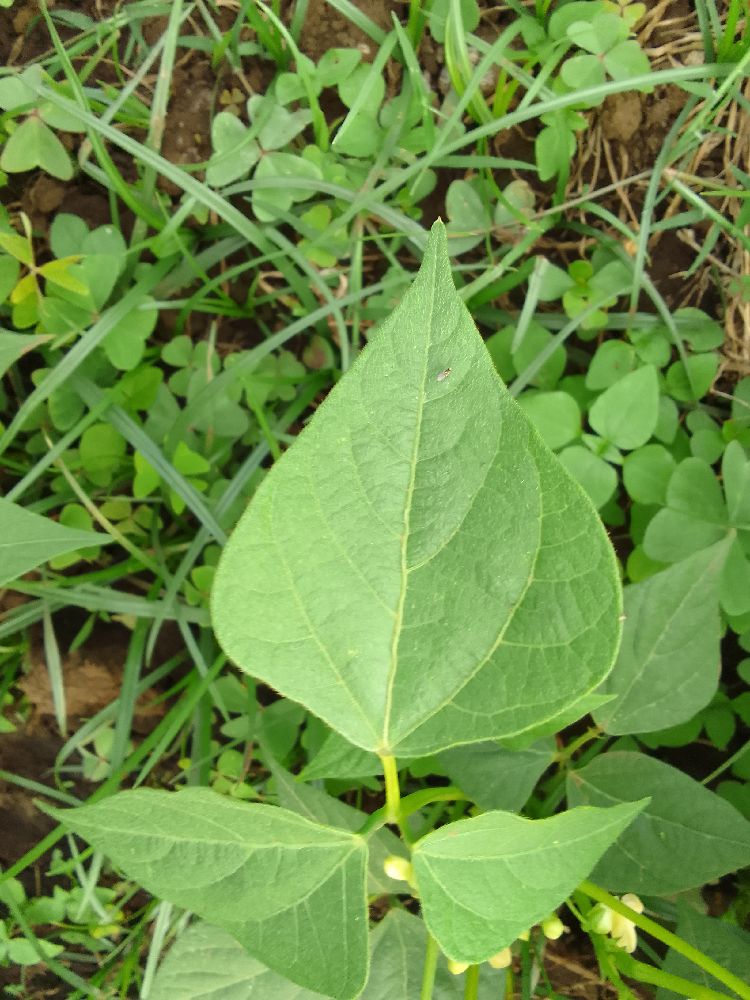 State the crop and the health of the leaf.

common bean, healthy
